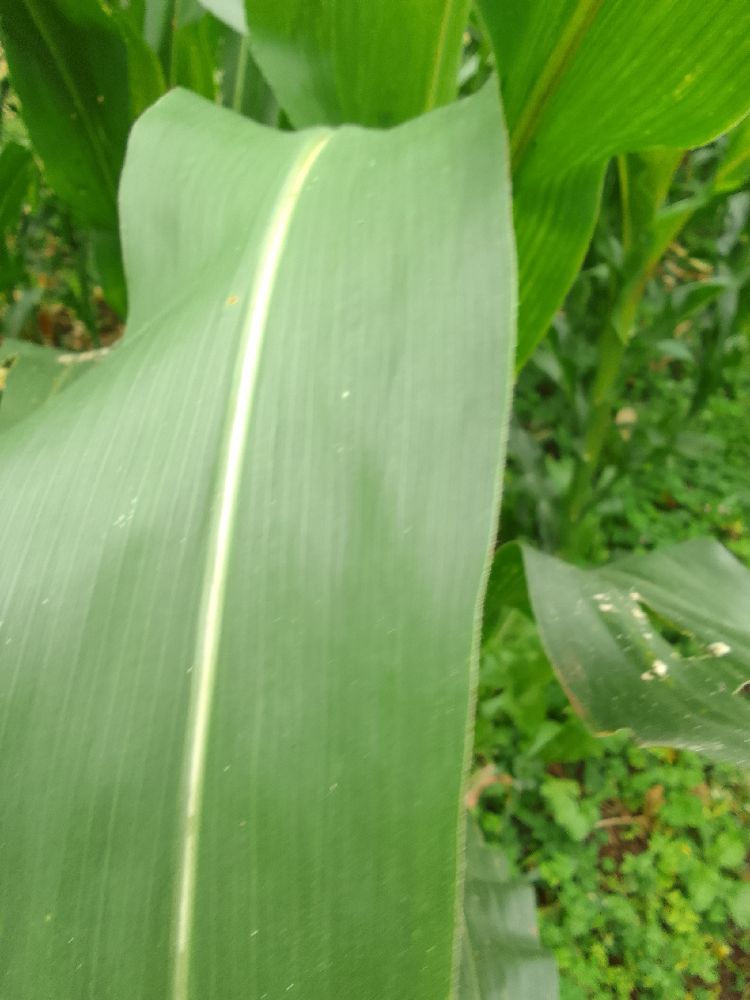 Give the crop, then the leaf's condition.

maize, healthy
